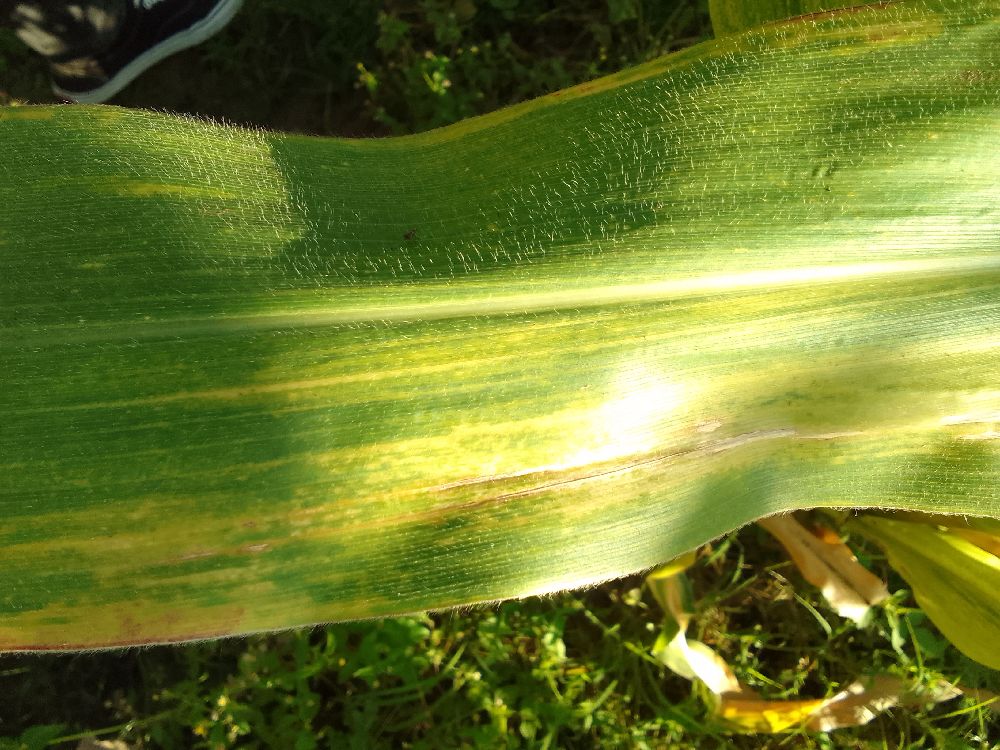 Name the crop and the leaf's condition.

maize, maize lethal necrosis
